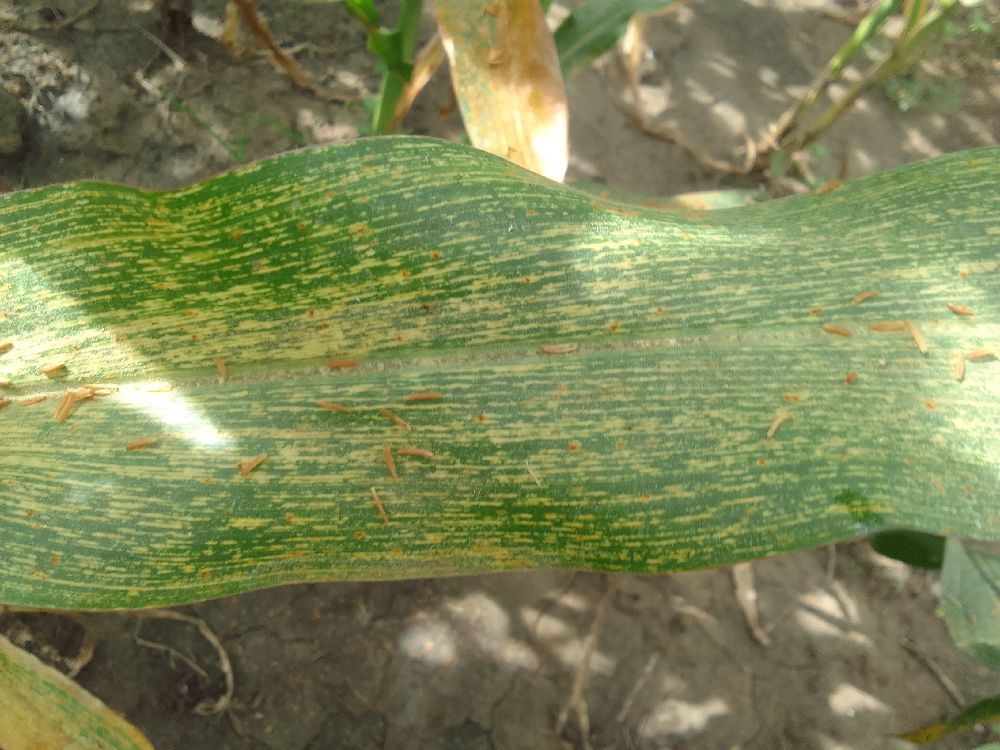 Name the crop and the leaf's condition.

maize, maize streak virus
